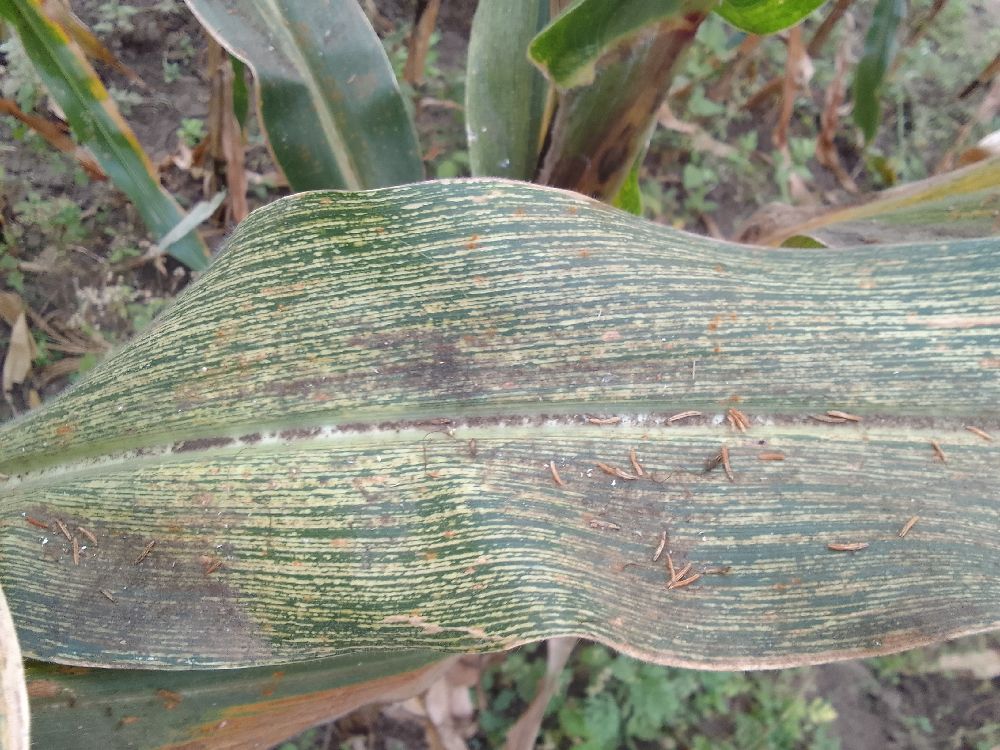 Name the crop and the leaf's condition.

maize, maize streak virus
